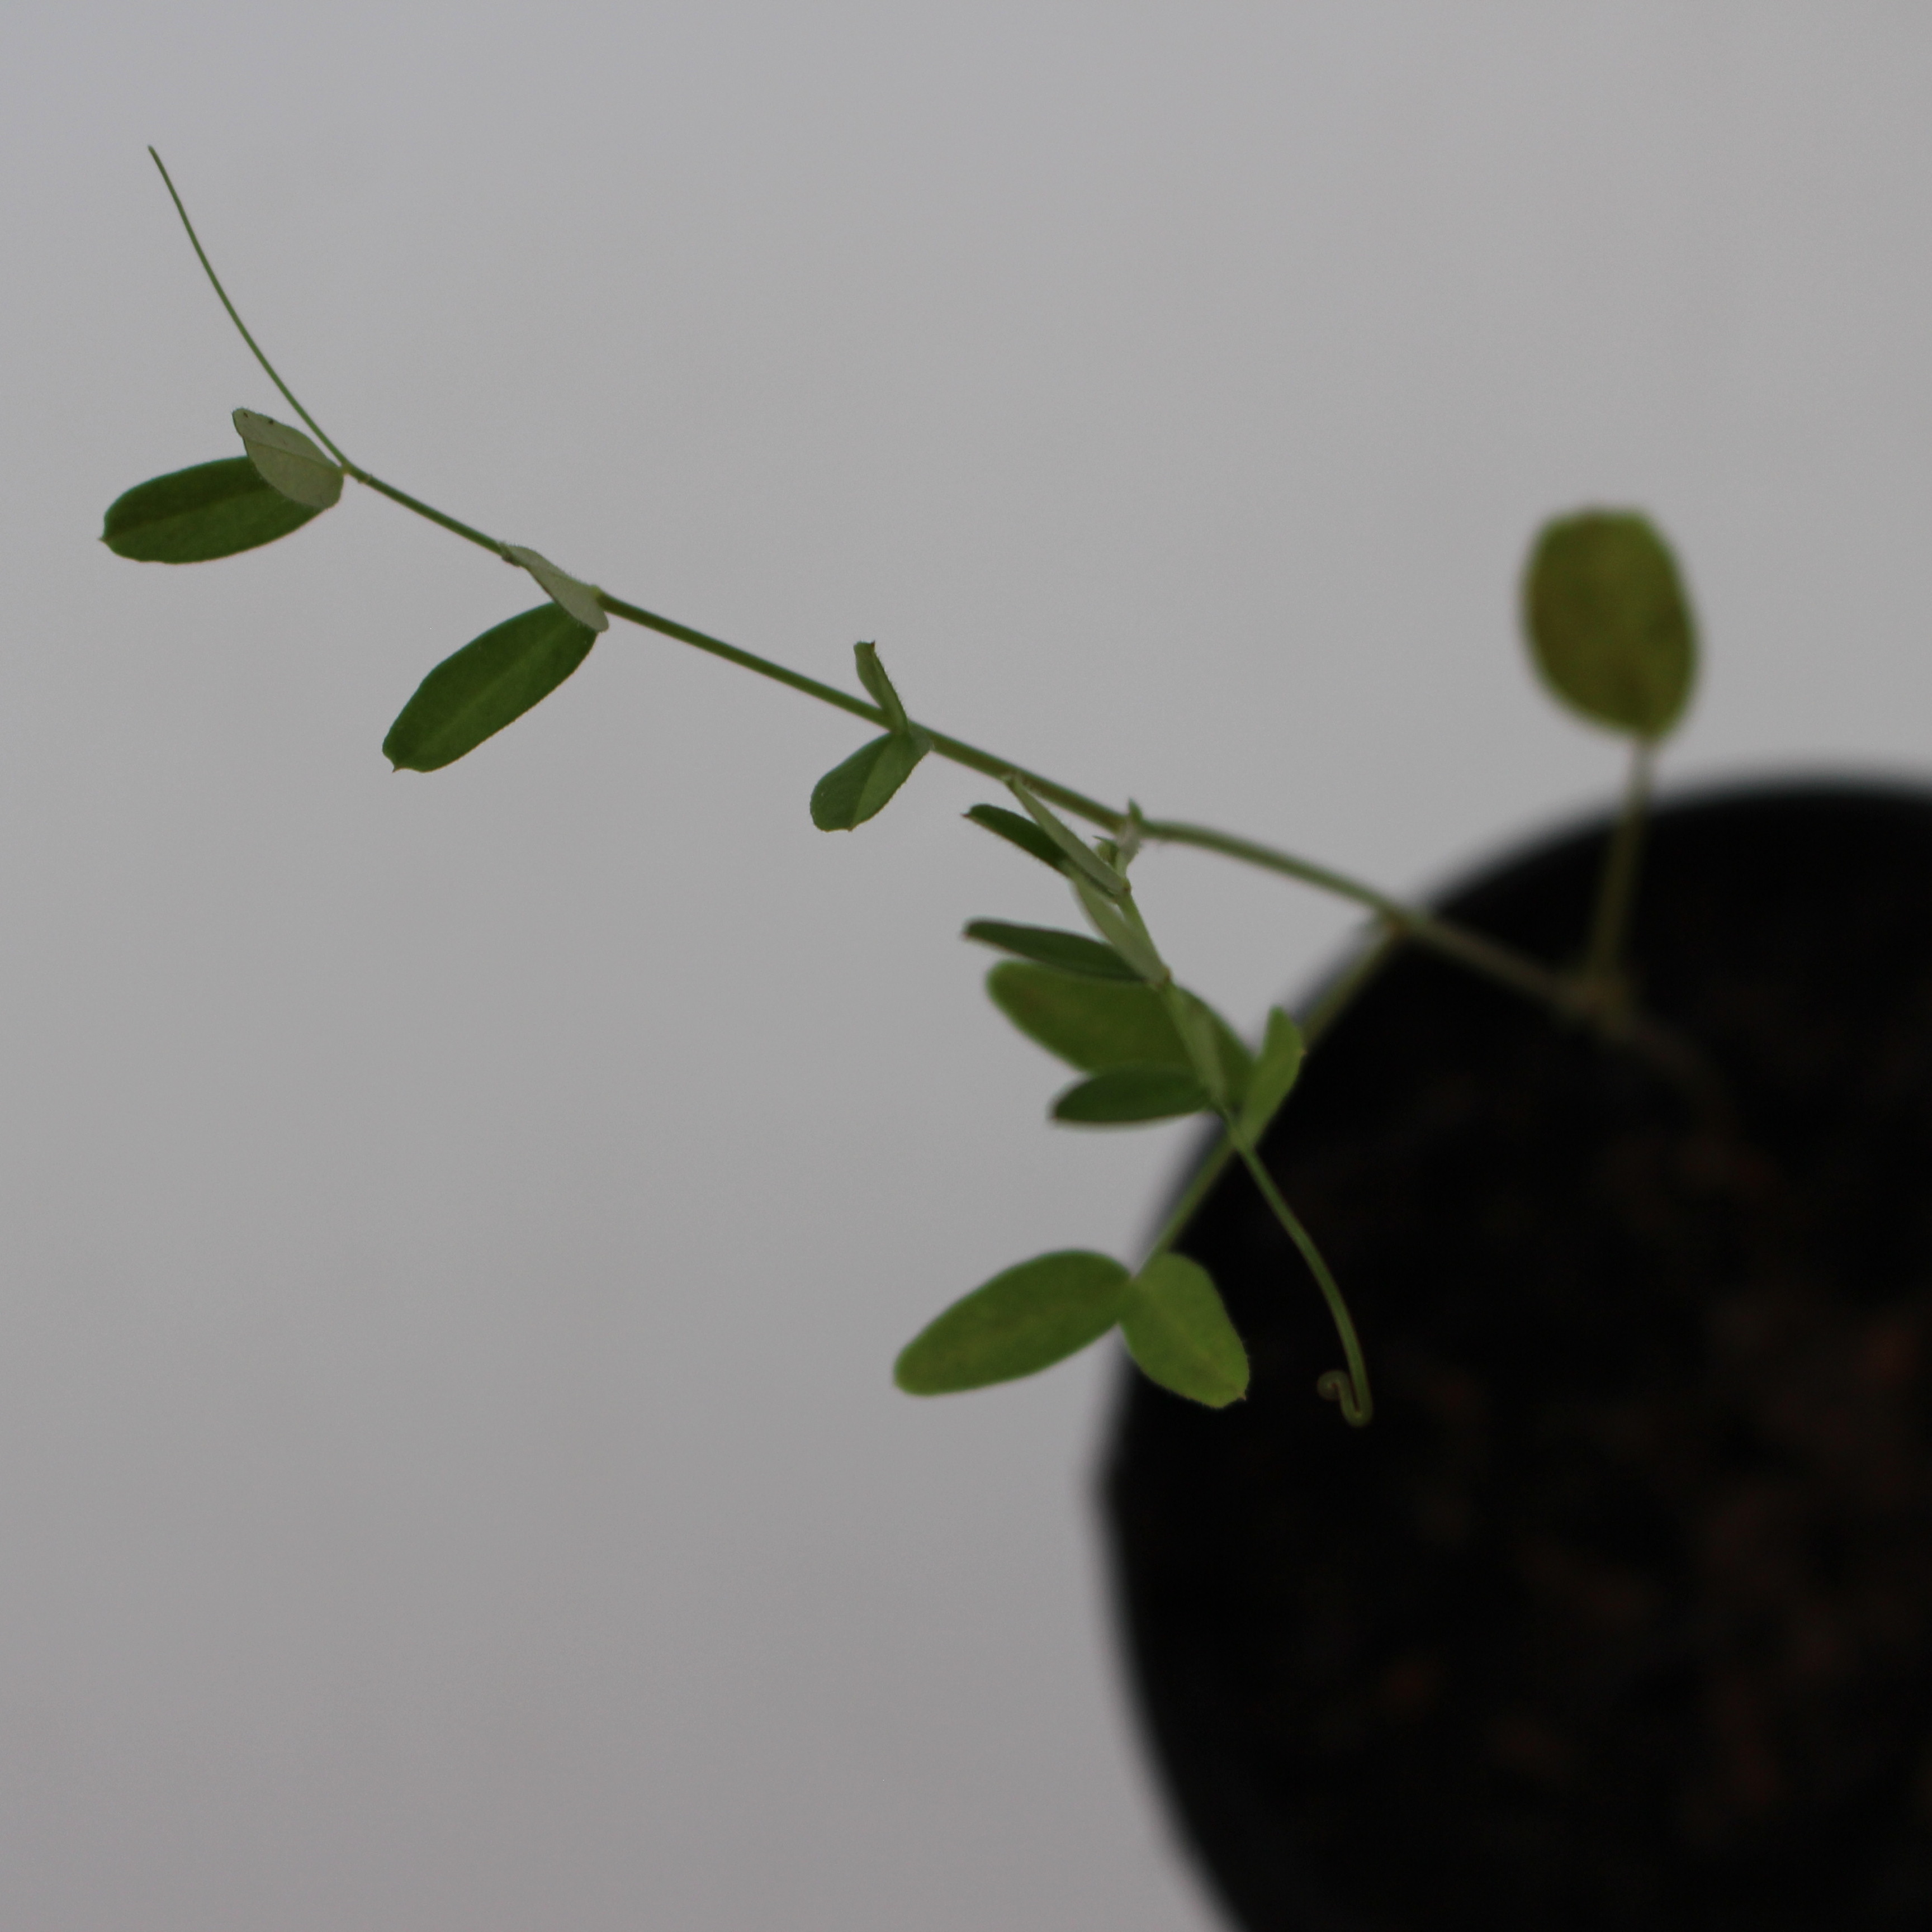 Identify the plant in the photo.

Vicia sativa
